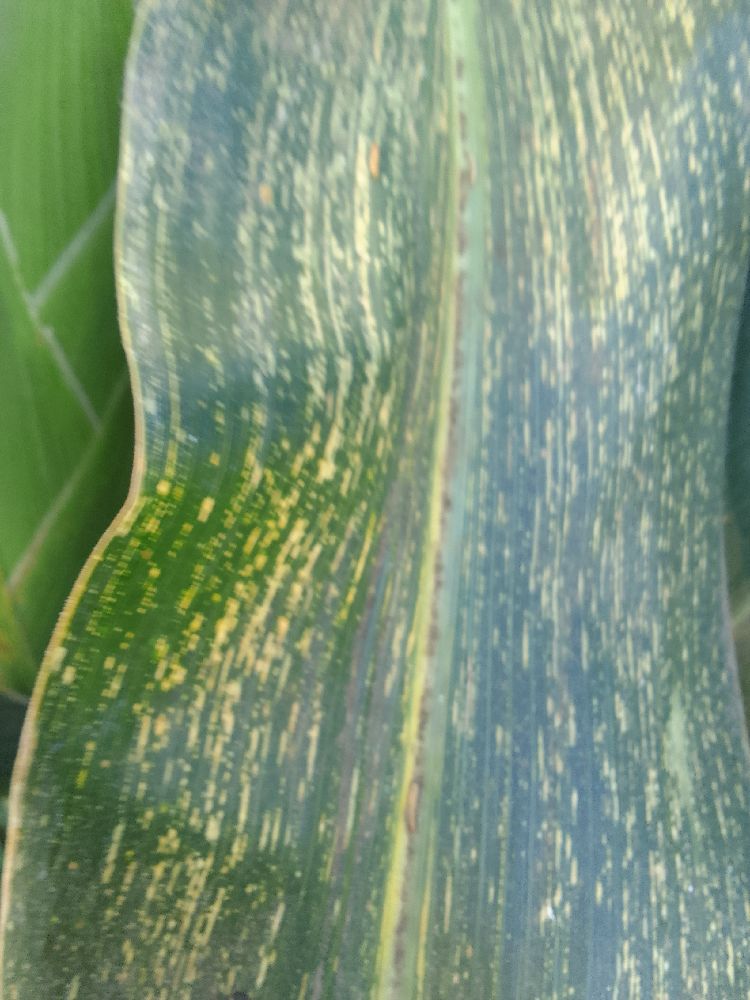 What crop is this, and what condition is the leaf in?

maize, maize streak virus
